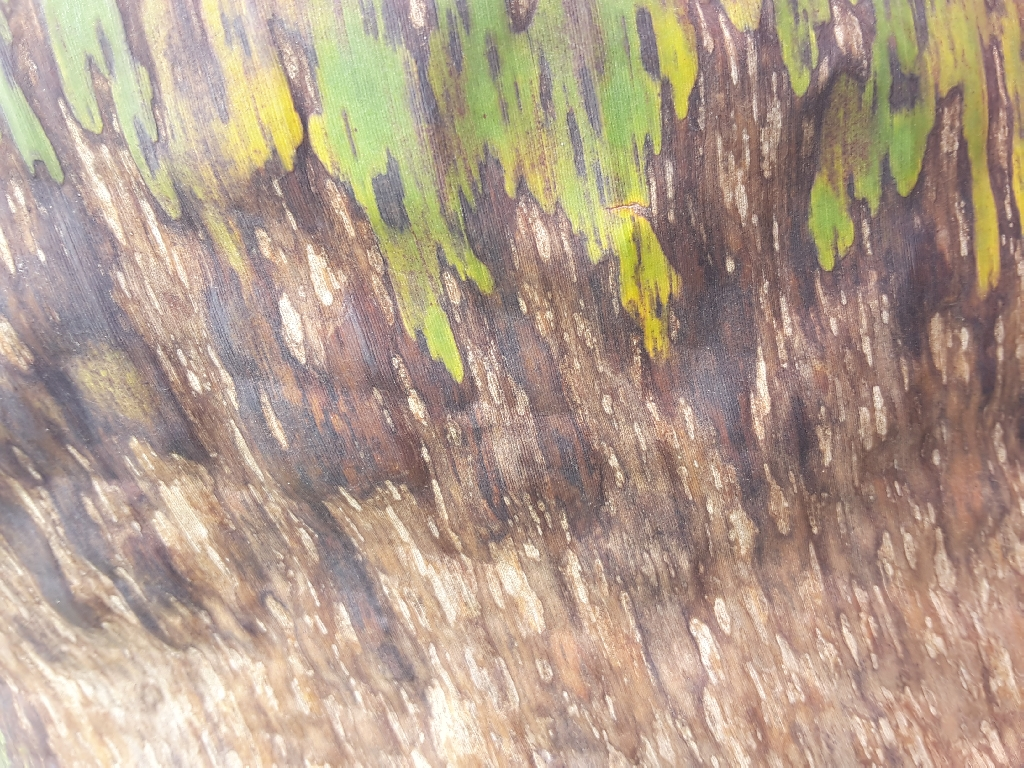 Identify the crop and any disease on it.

banana, black sigatoka
